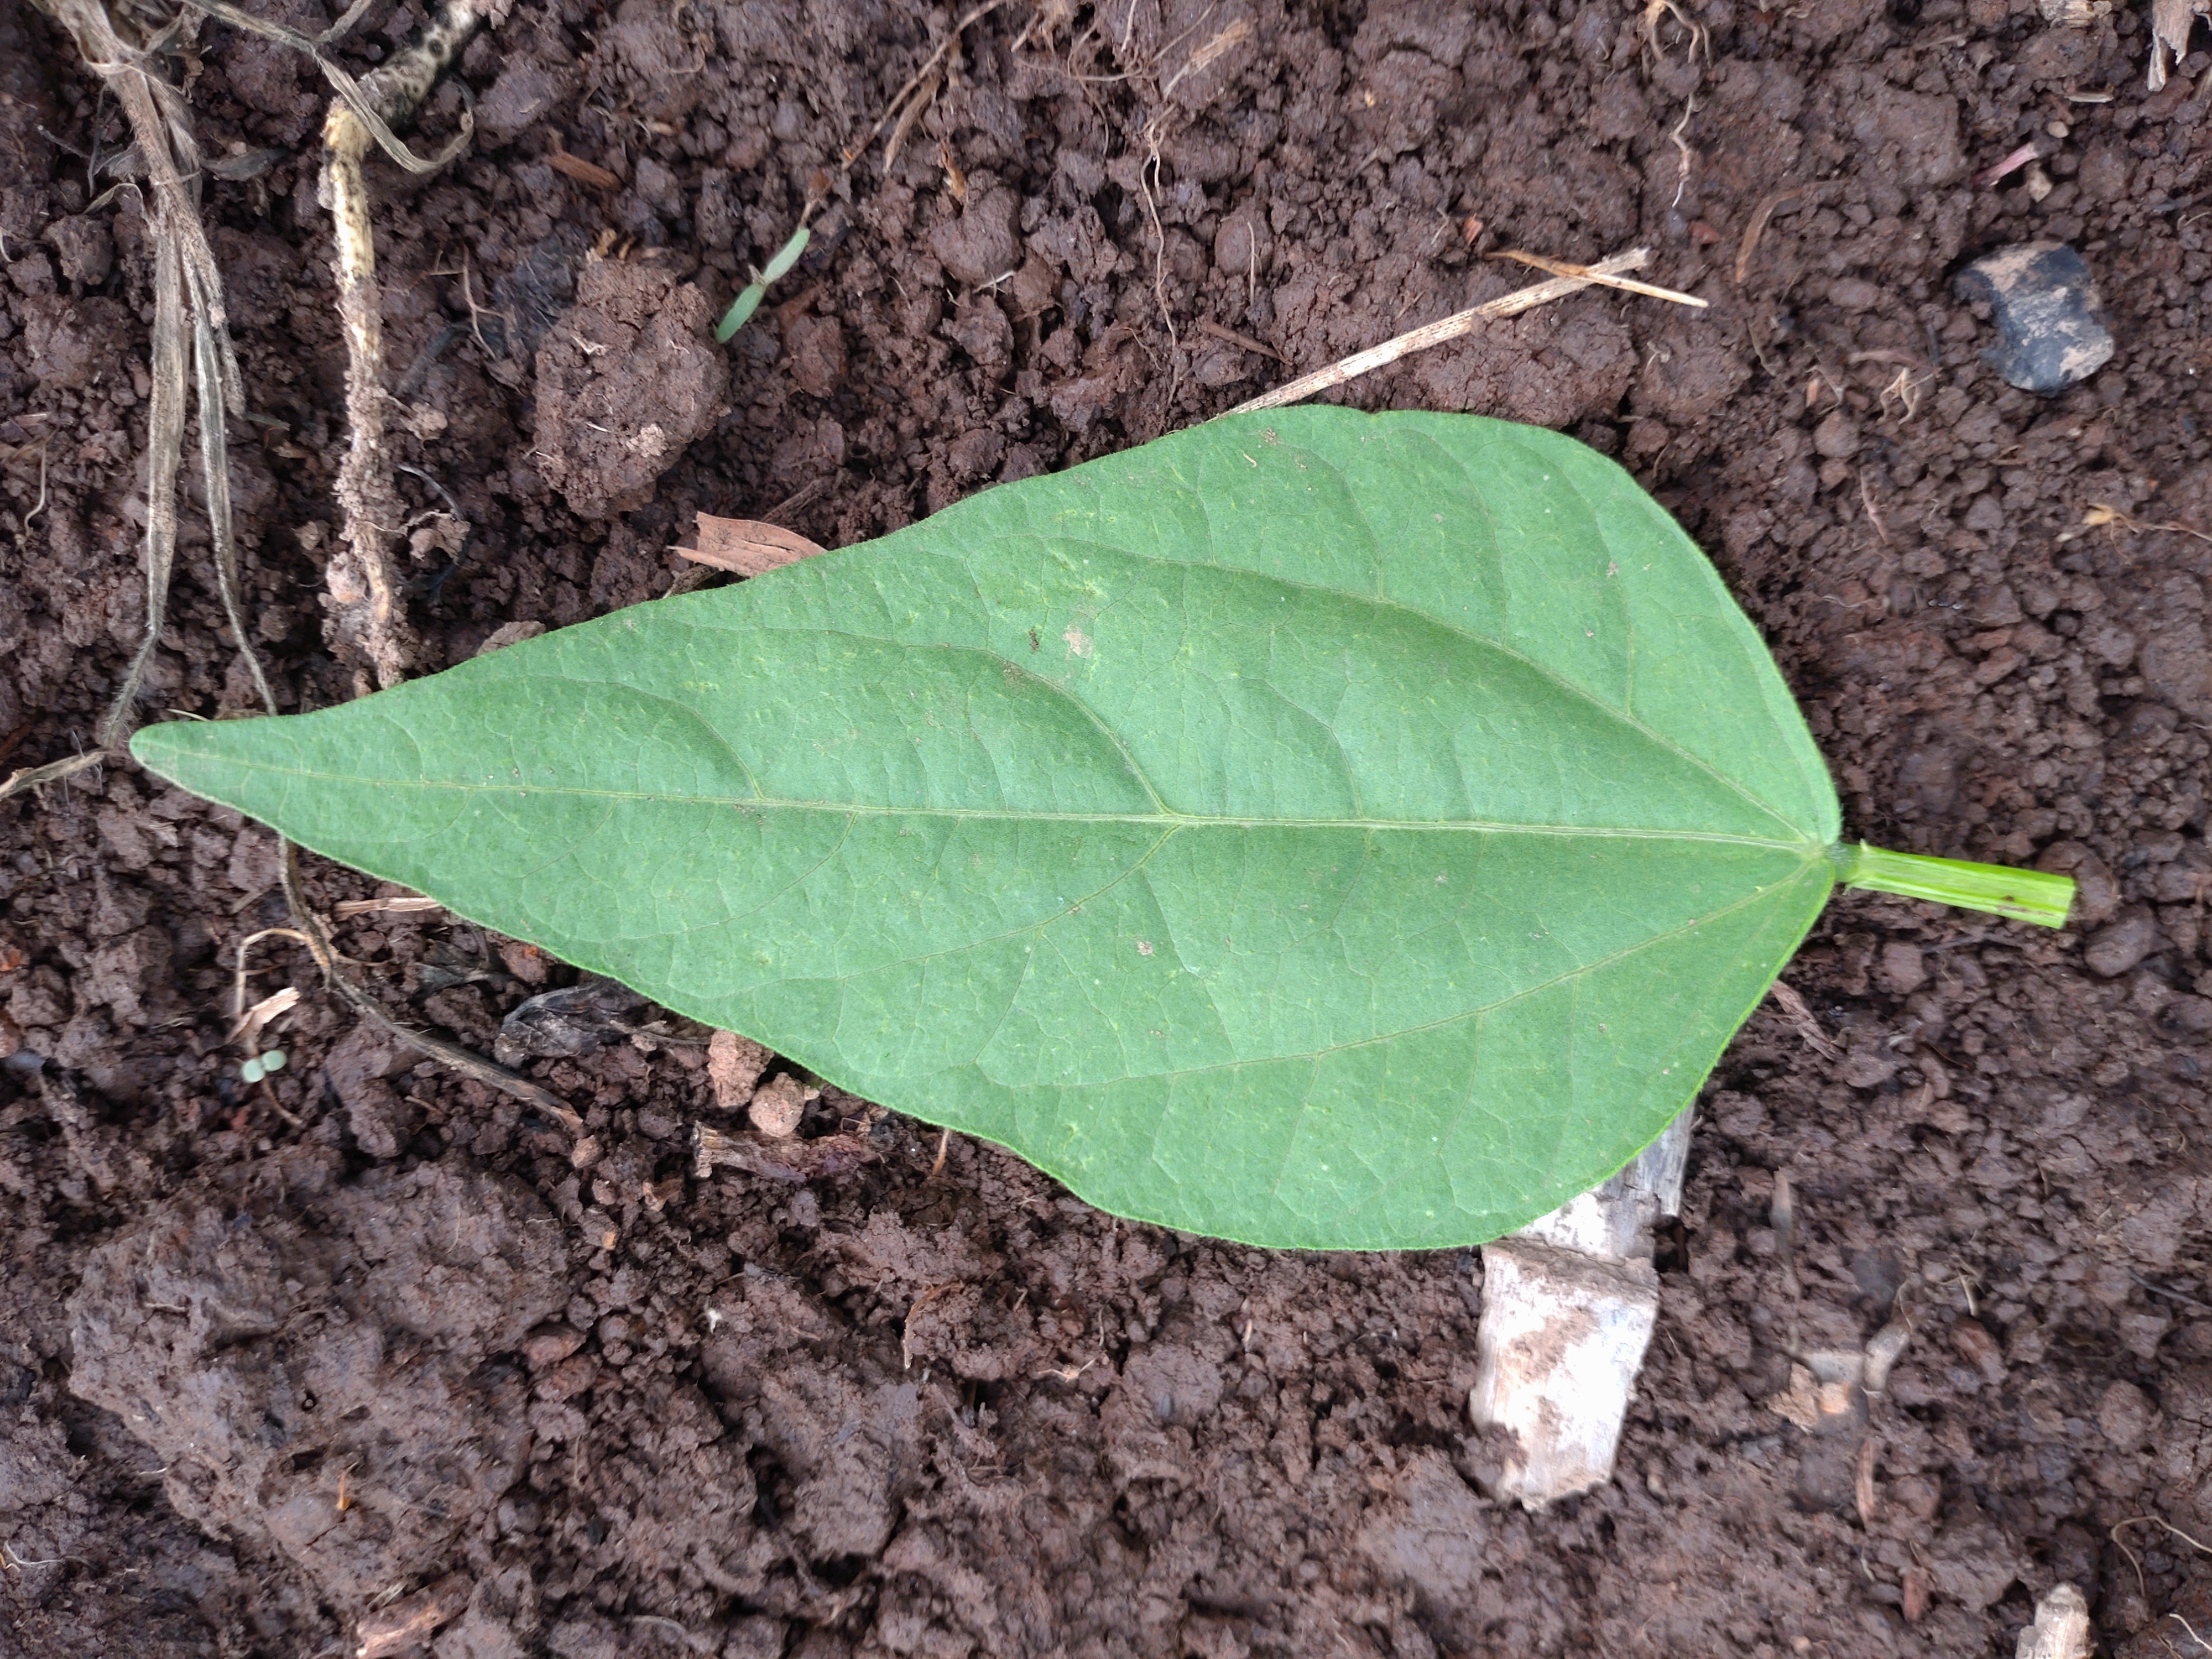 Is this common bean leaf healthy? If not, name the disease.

healthy
